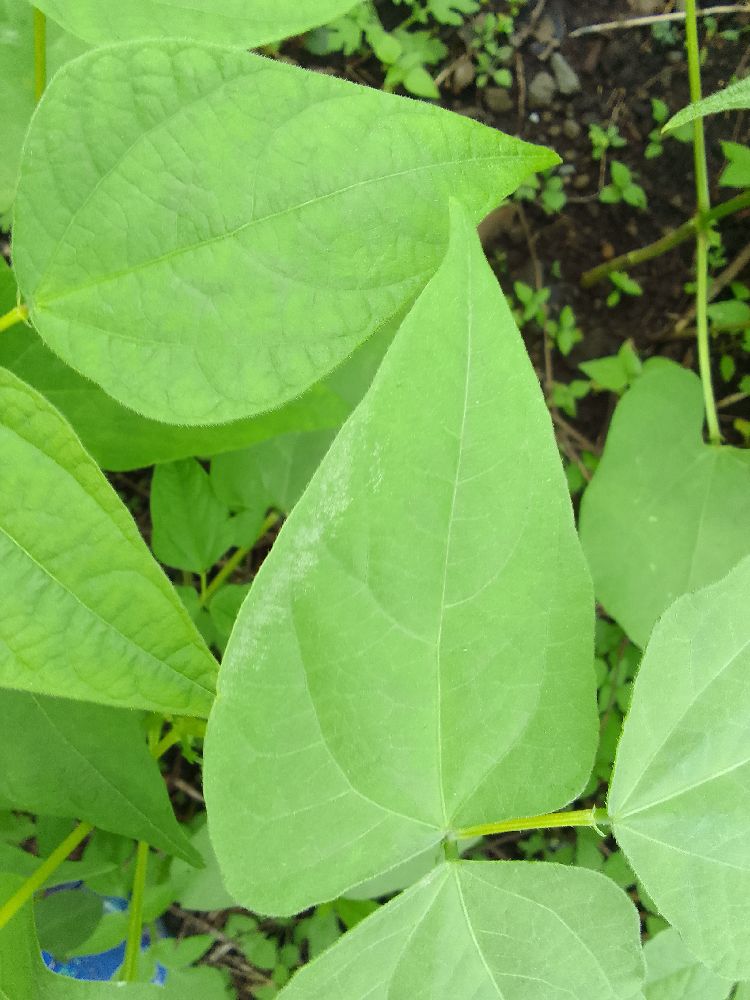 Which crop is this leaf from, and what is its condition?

common bean, healthy
